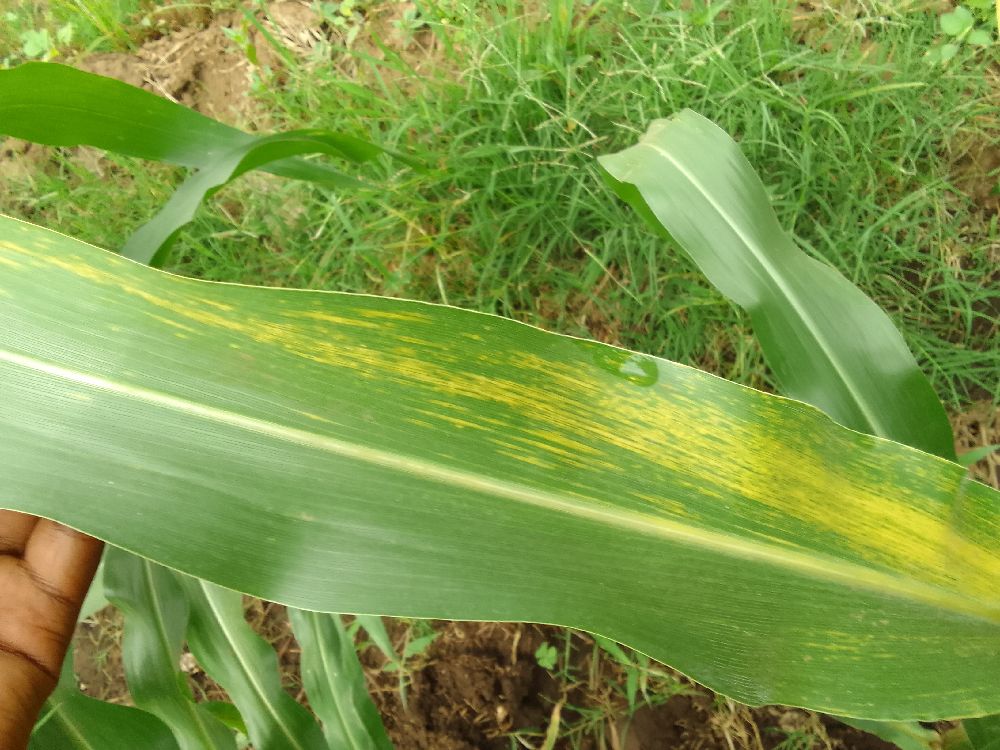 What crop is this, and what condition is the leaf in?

maize, maize lethal necrosis
